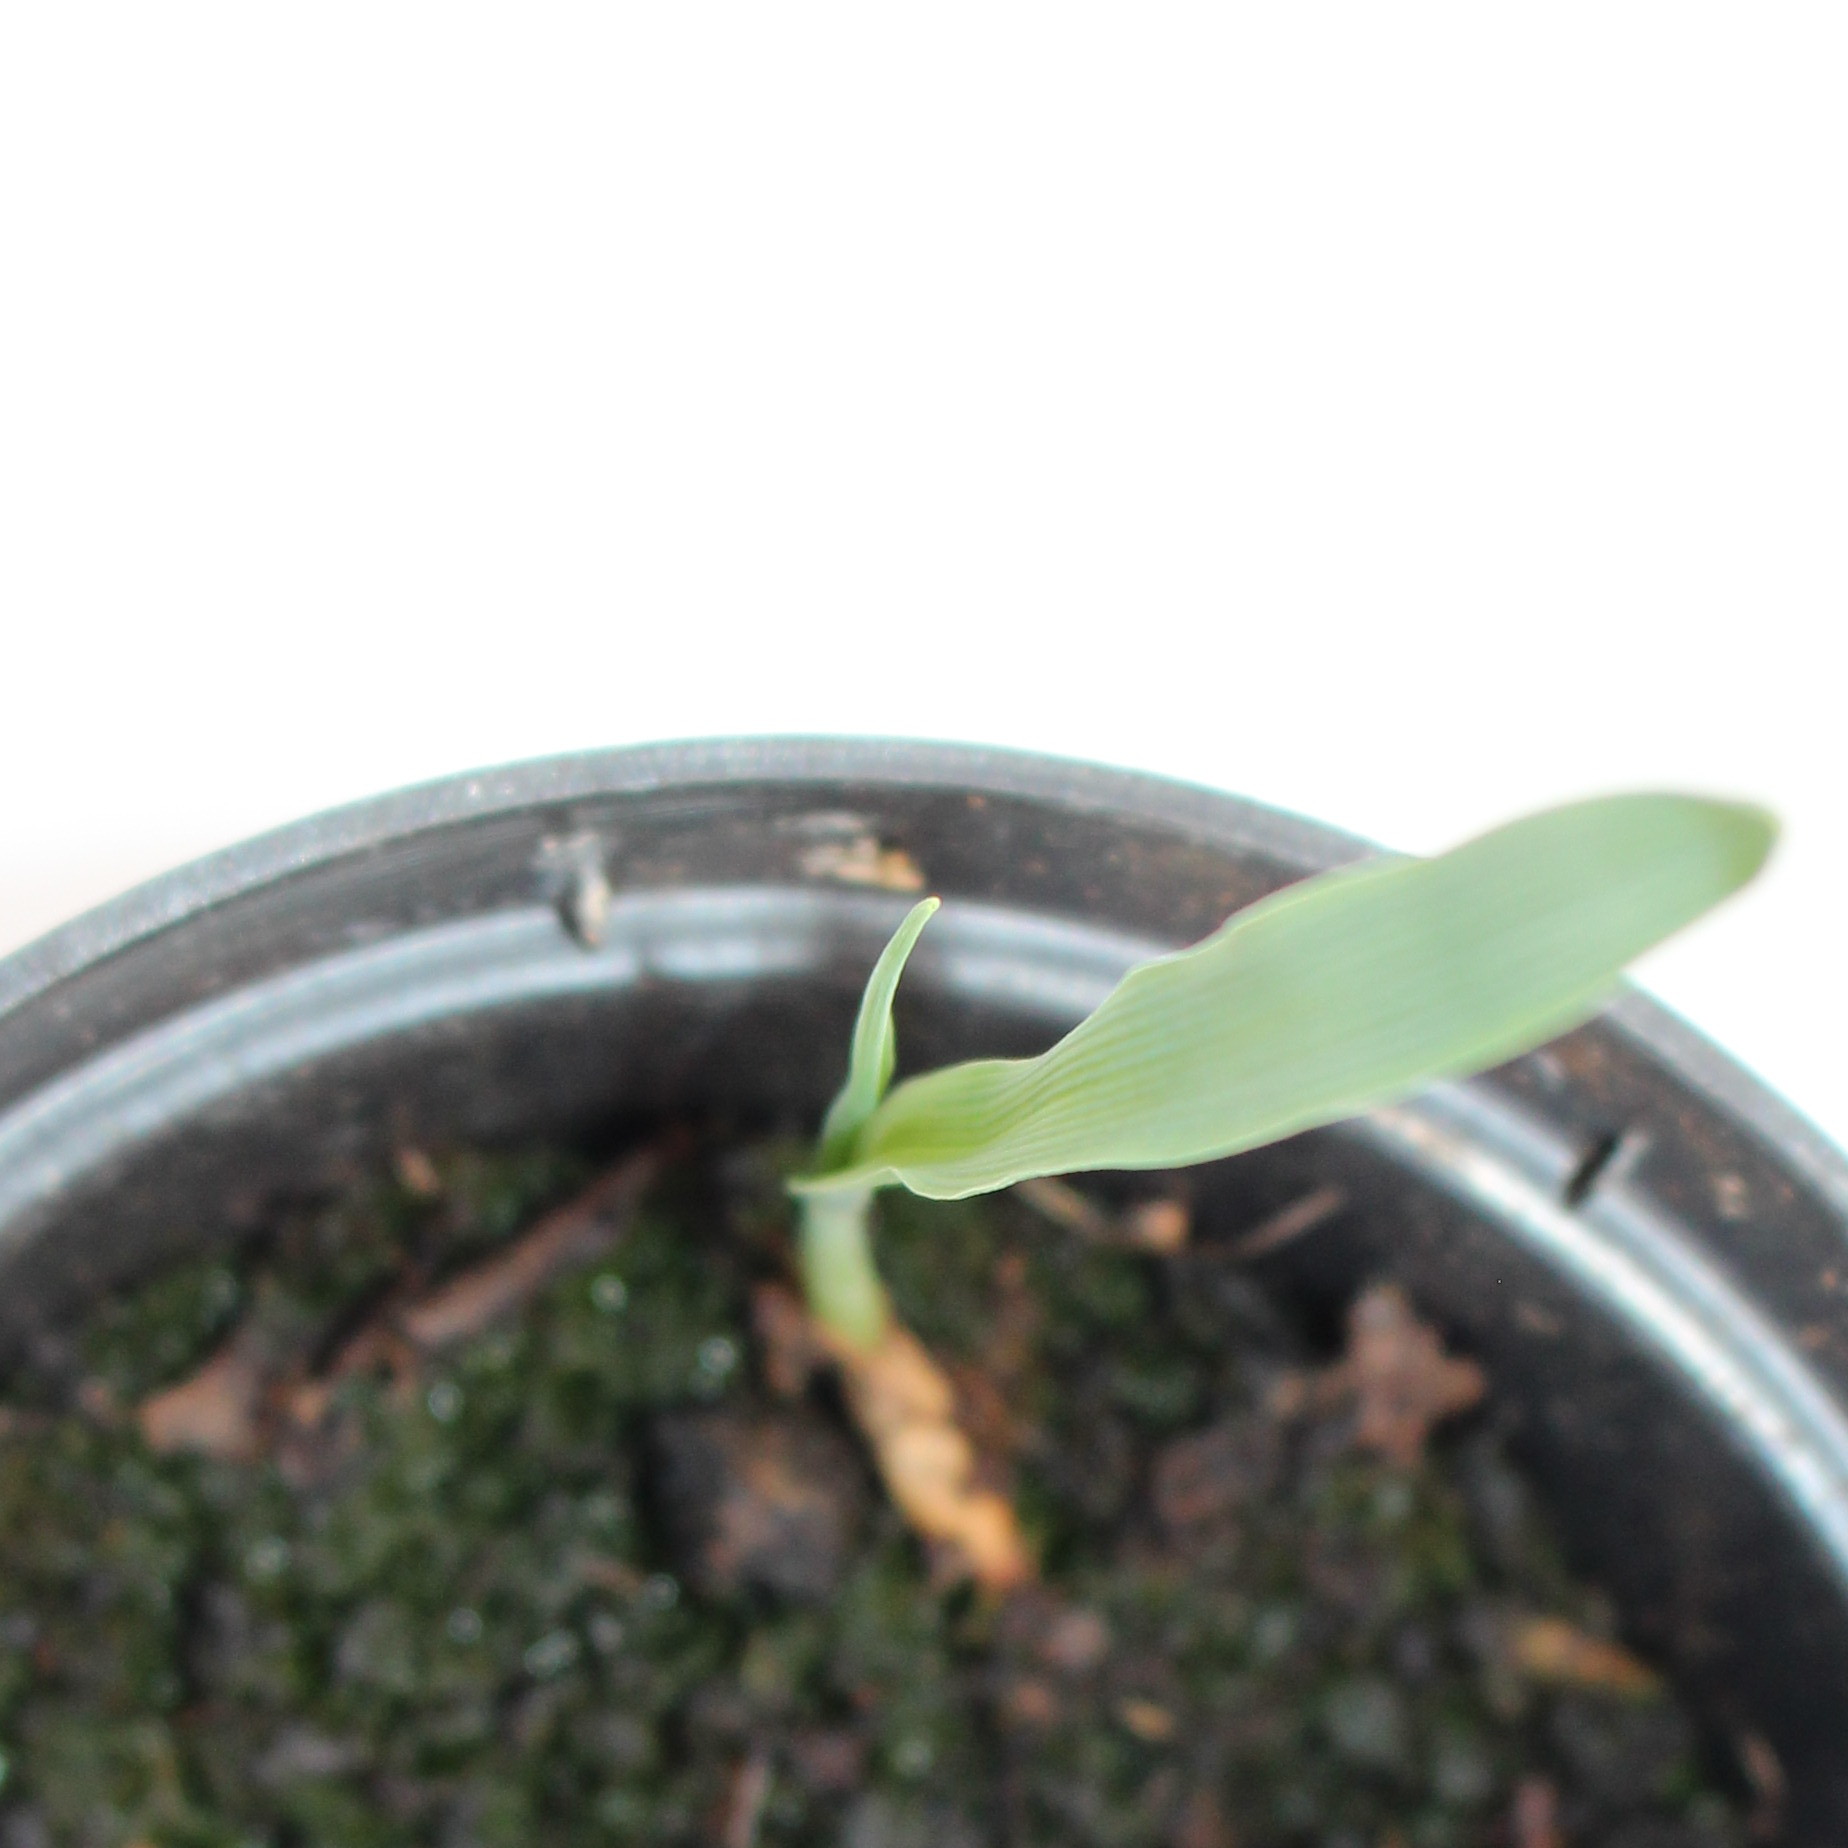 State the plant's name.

Avena sterilis
